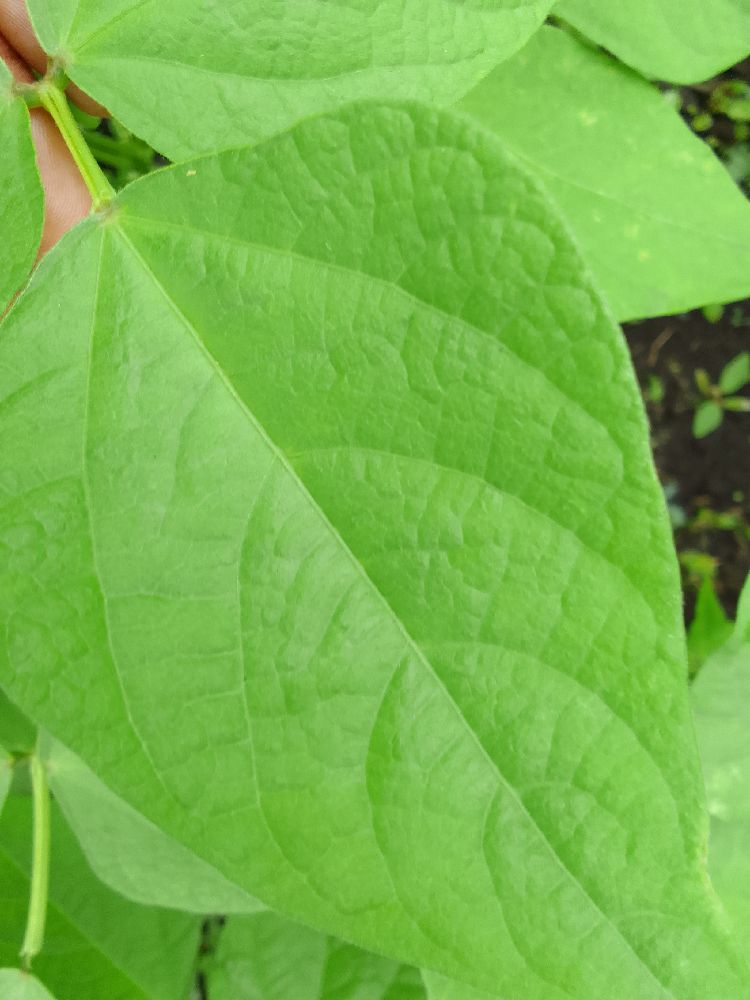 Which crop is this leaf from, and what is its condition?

common bean, healthy
